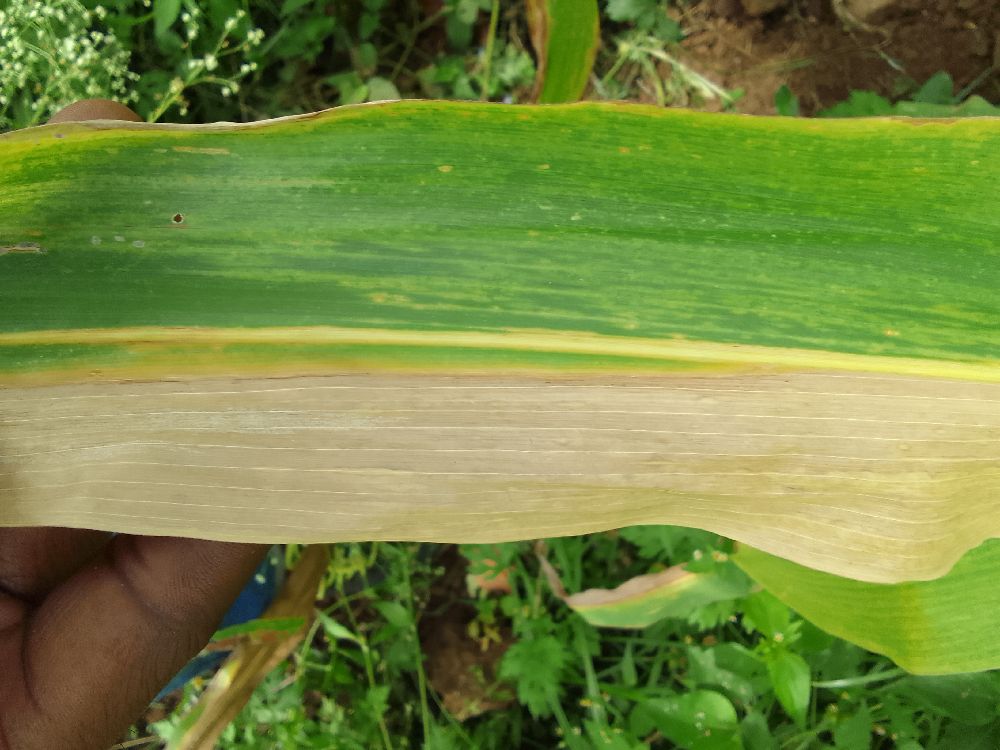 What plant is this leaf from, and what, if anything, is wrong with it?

maize, maize lethal necrosis
